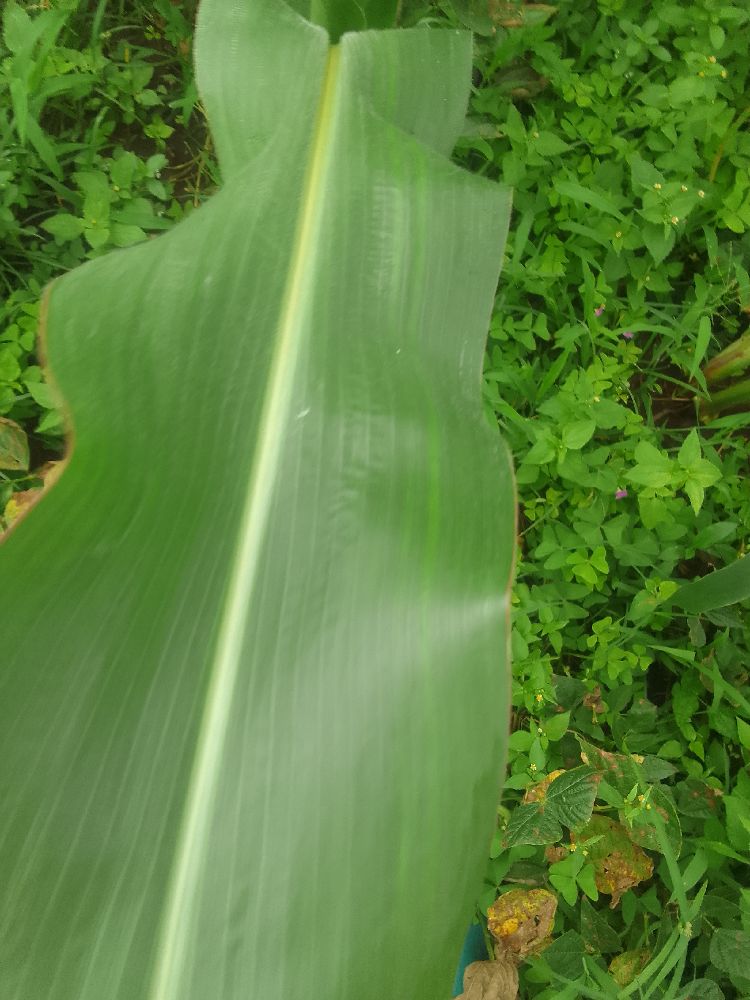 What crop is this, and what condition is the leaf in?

maize, healthy
